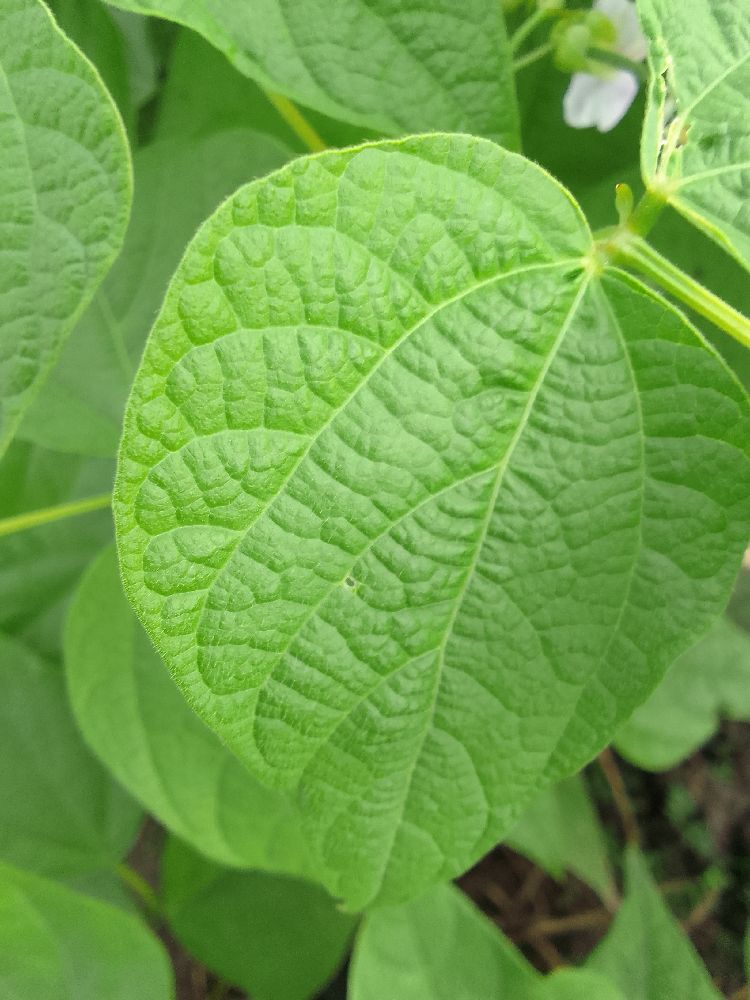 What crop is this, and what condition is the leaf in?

common bean, healthy
